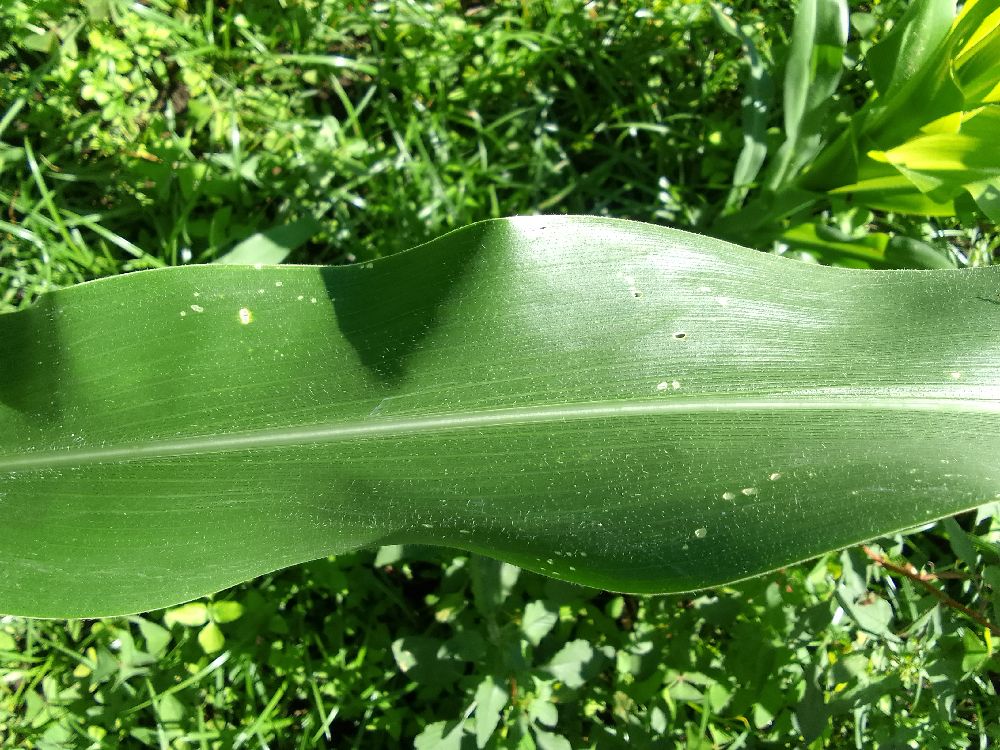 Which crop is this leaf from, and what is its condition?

maize, healthy
